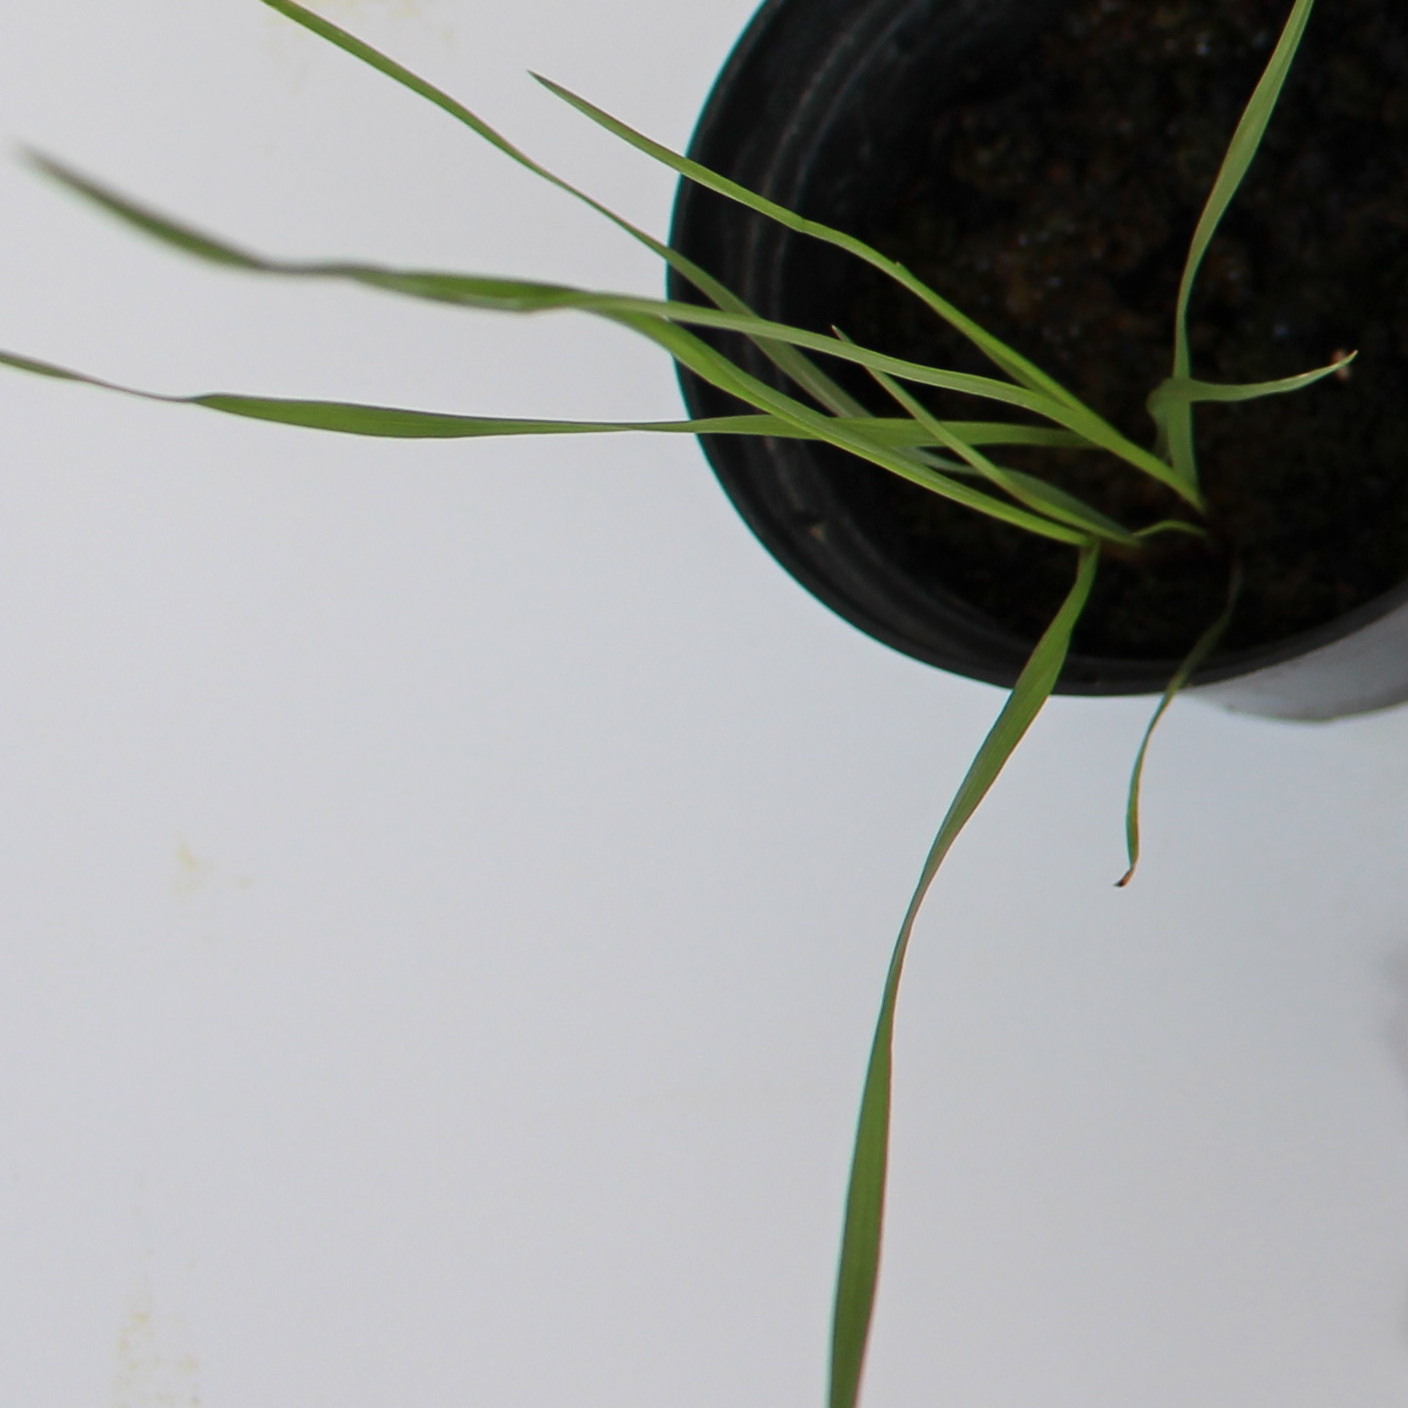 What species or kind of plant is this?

Lolium multiflorum
